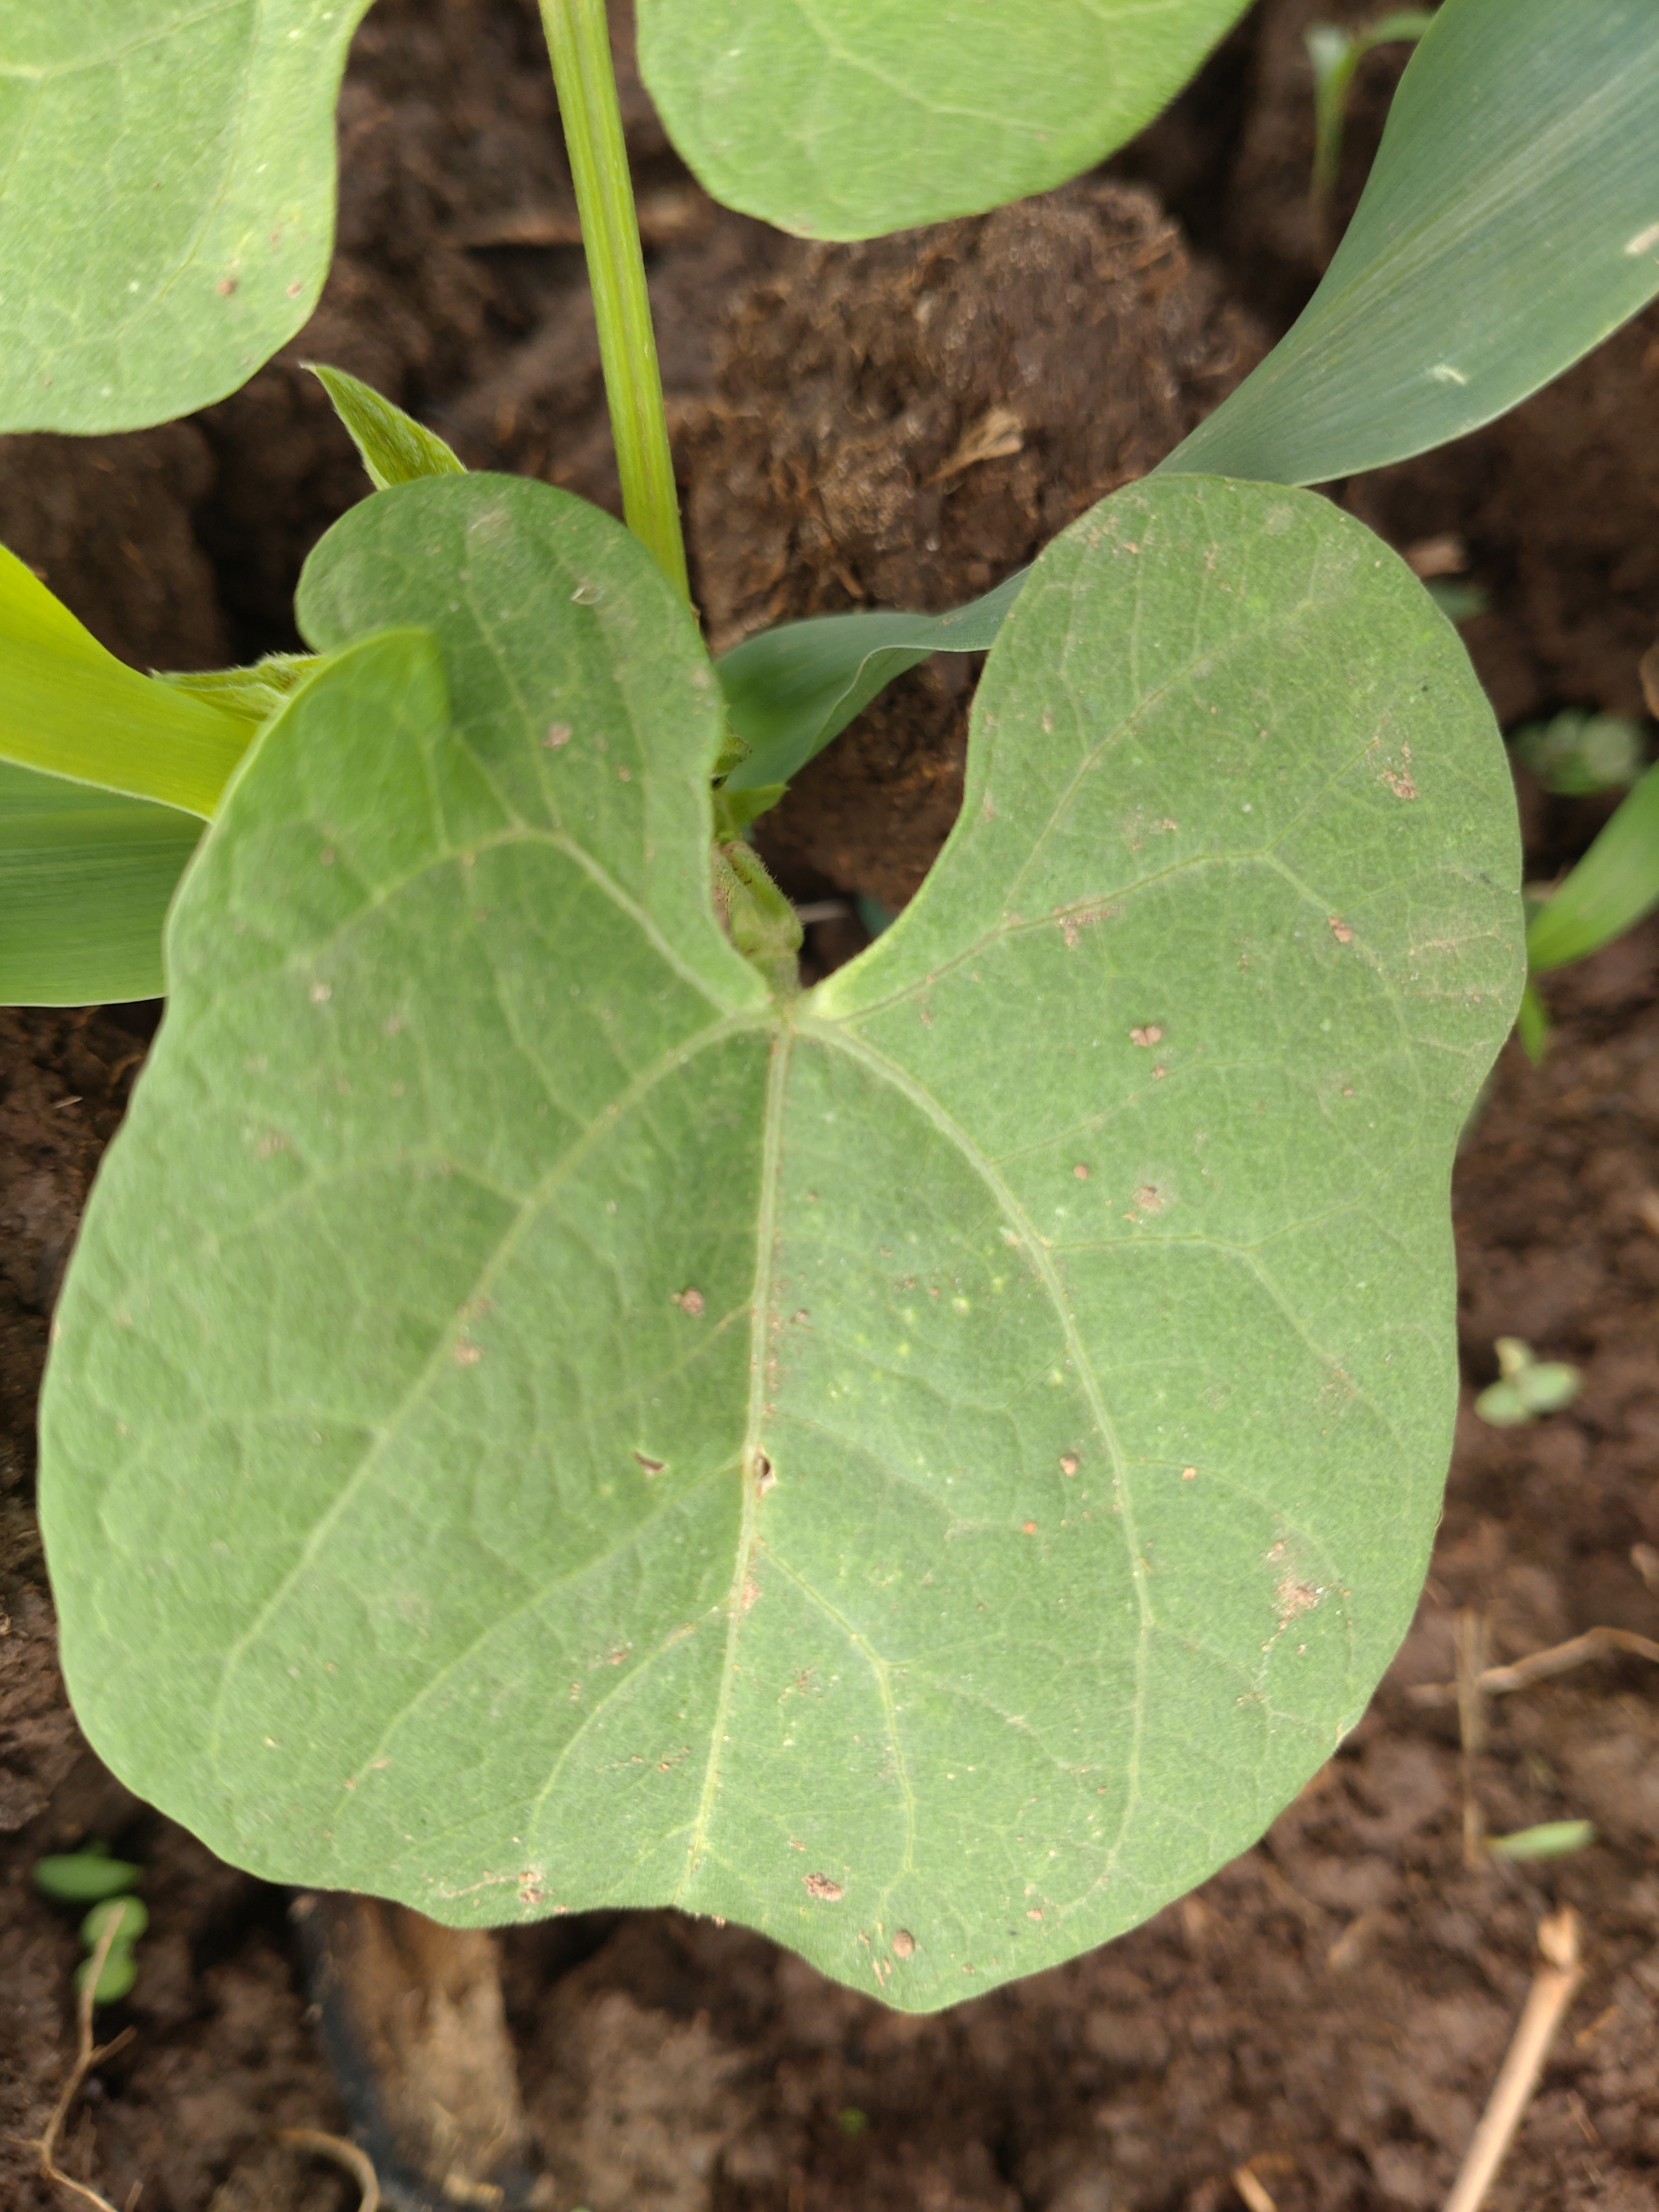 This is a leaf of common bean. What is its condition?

healthy
